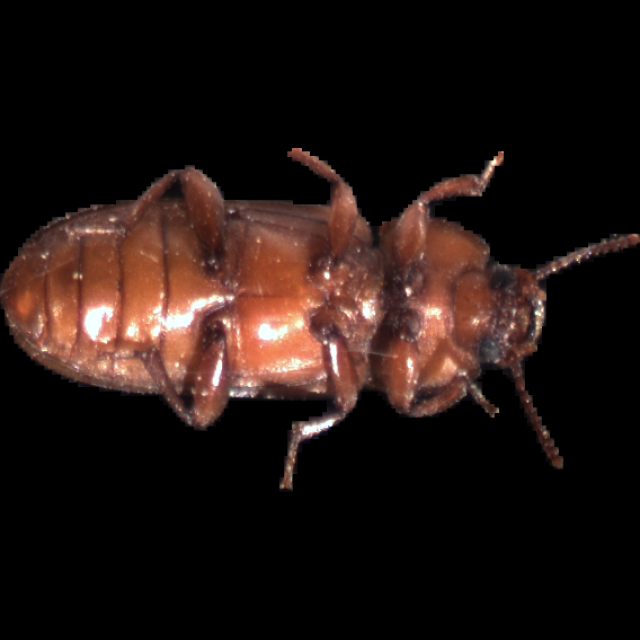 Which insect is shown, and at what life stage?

mealworm beetle
